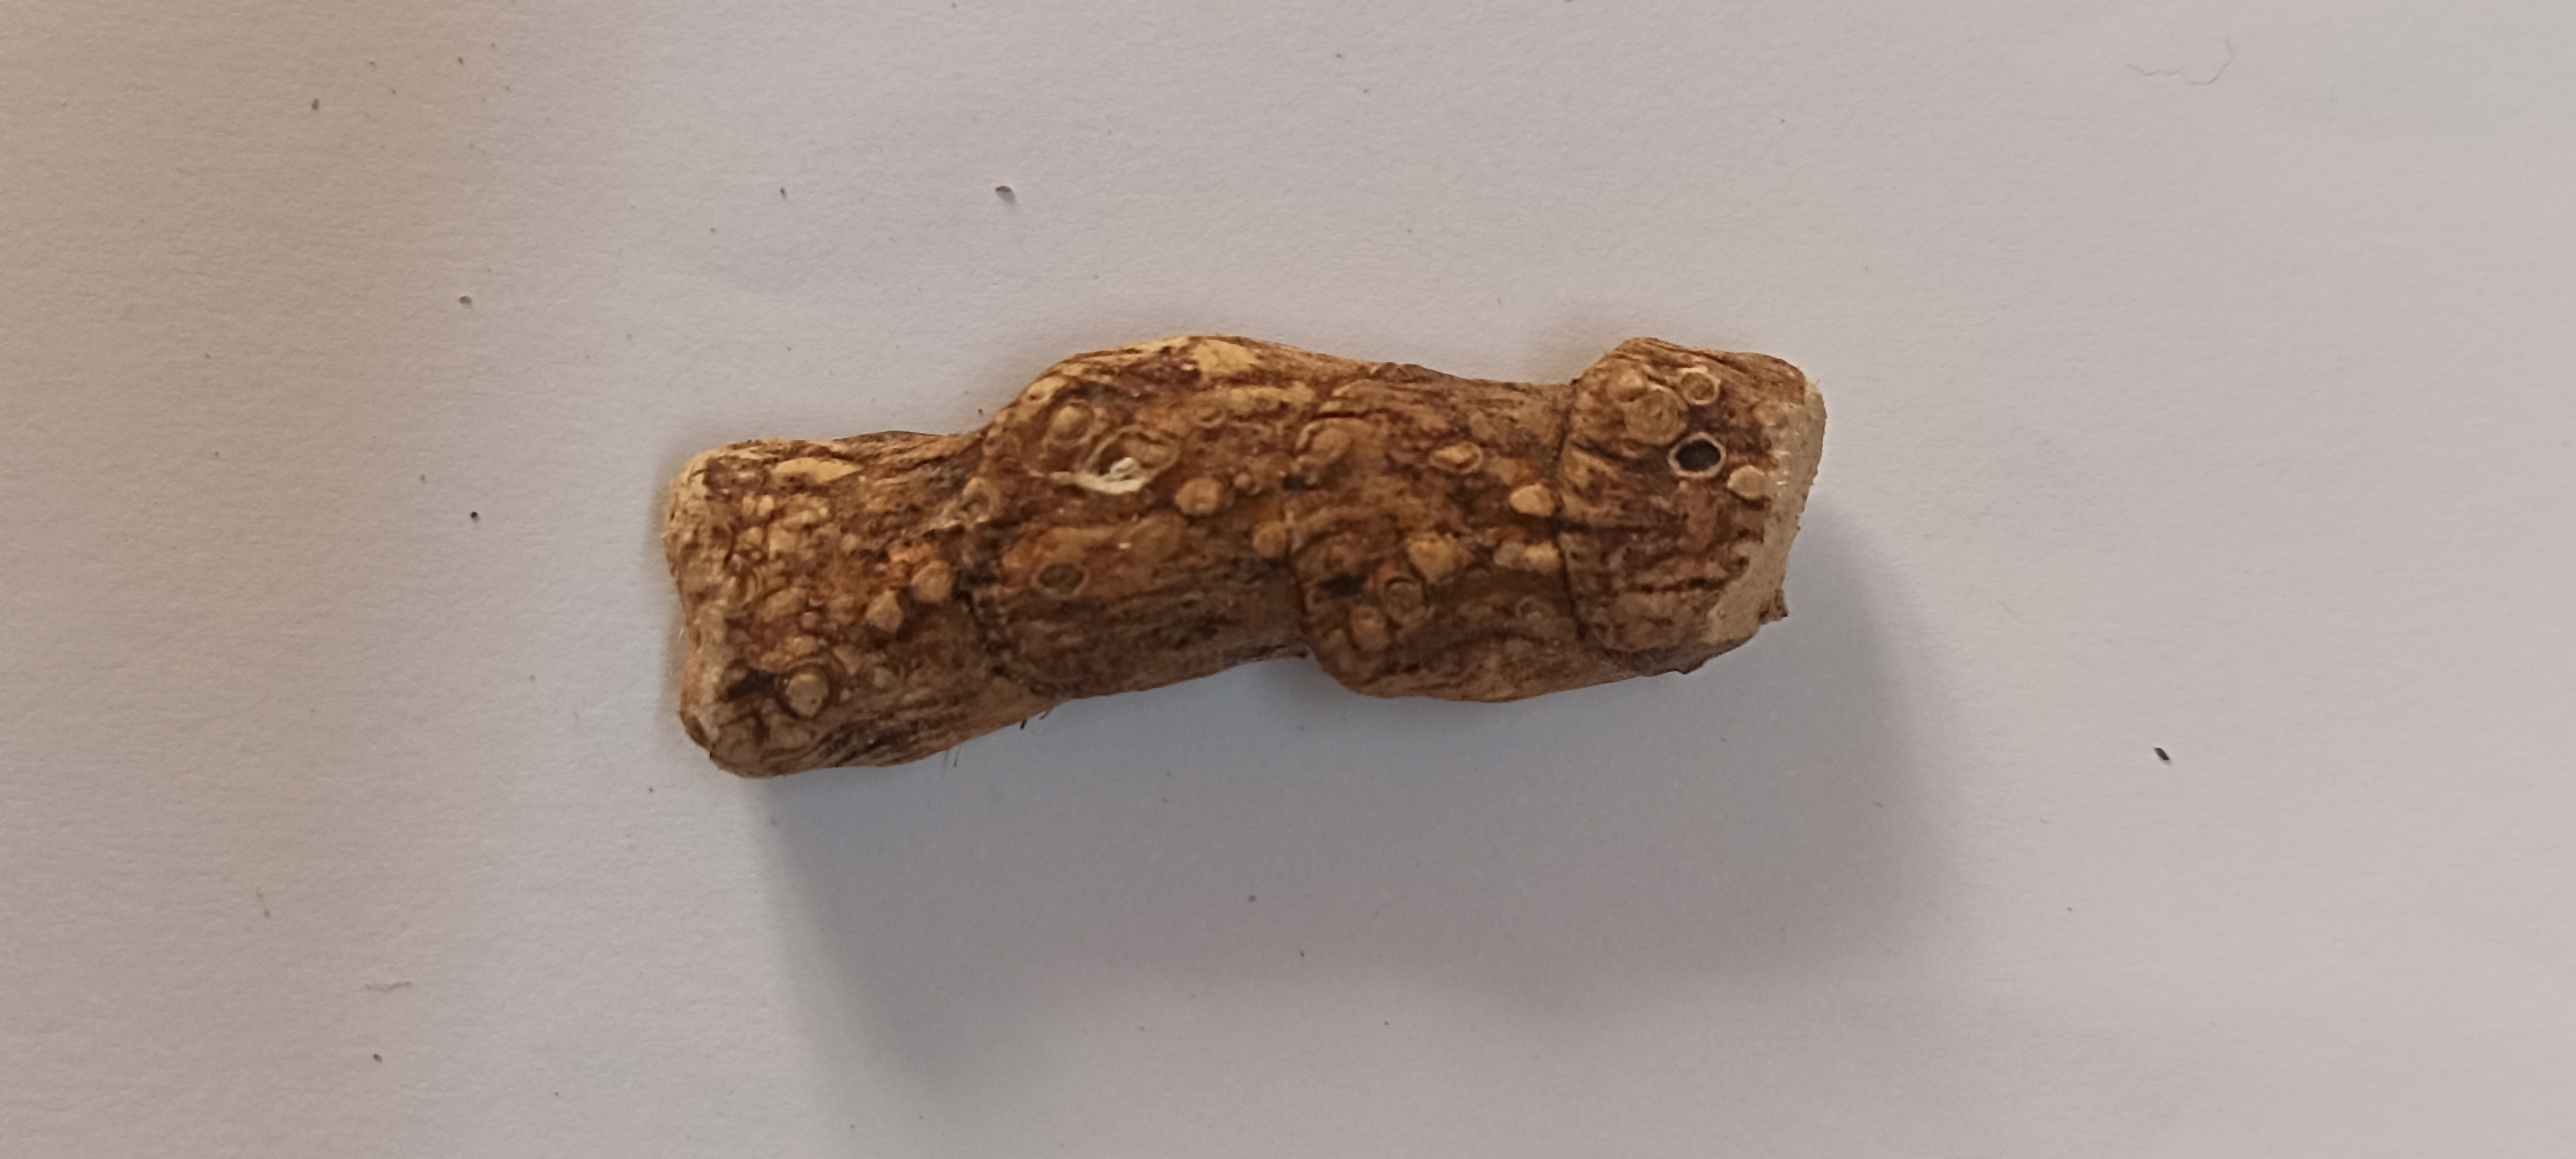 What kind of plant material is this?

vekhand
